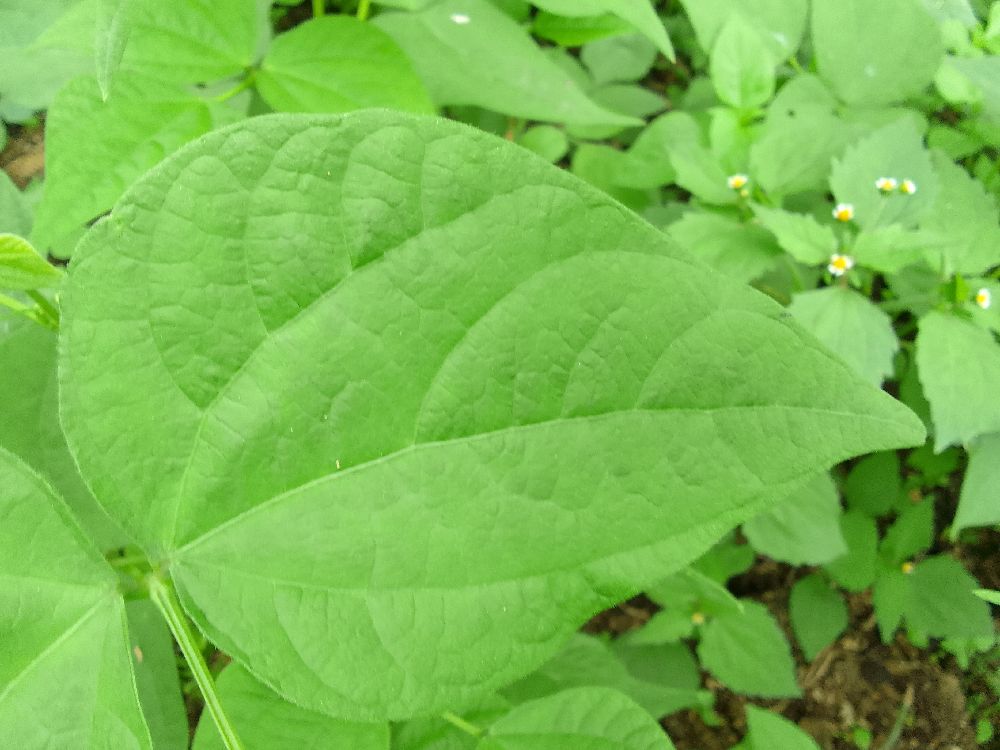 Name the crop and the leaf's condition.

common bean, healthy
